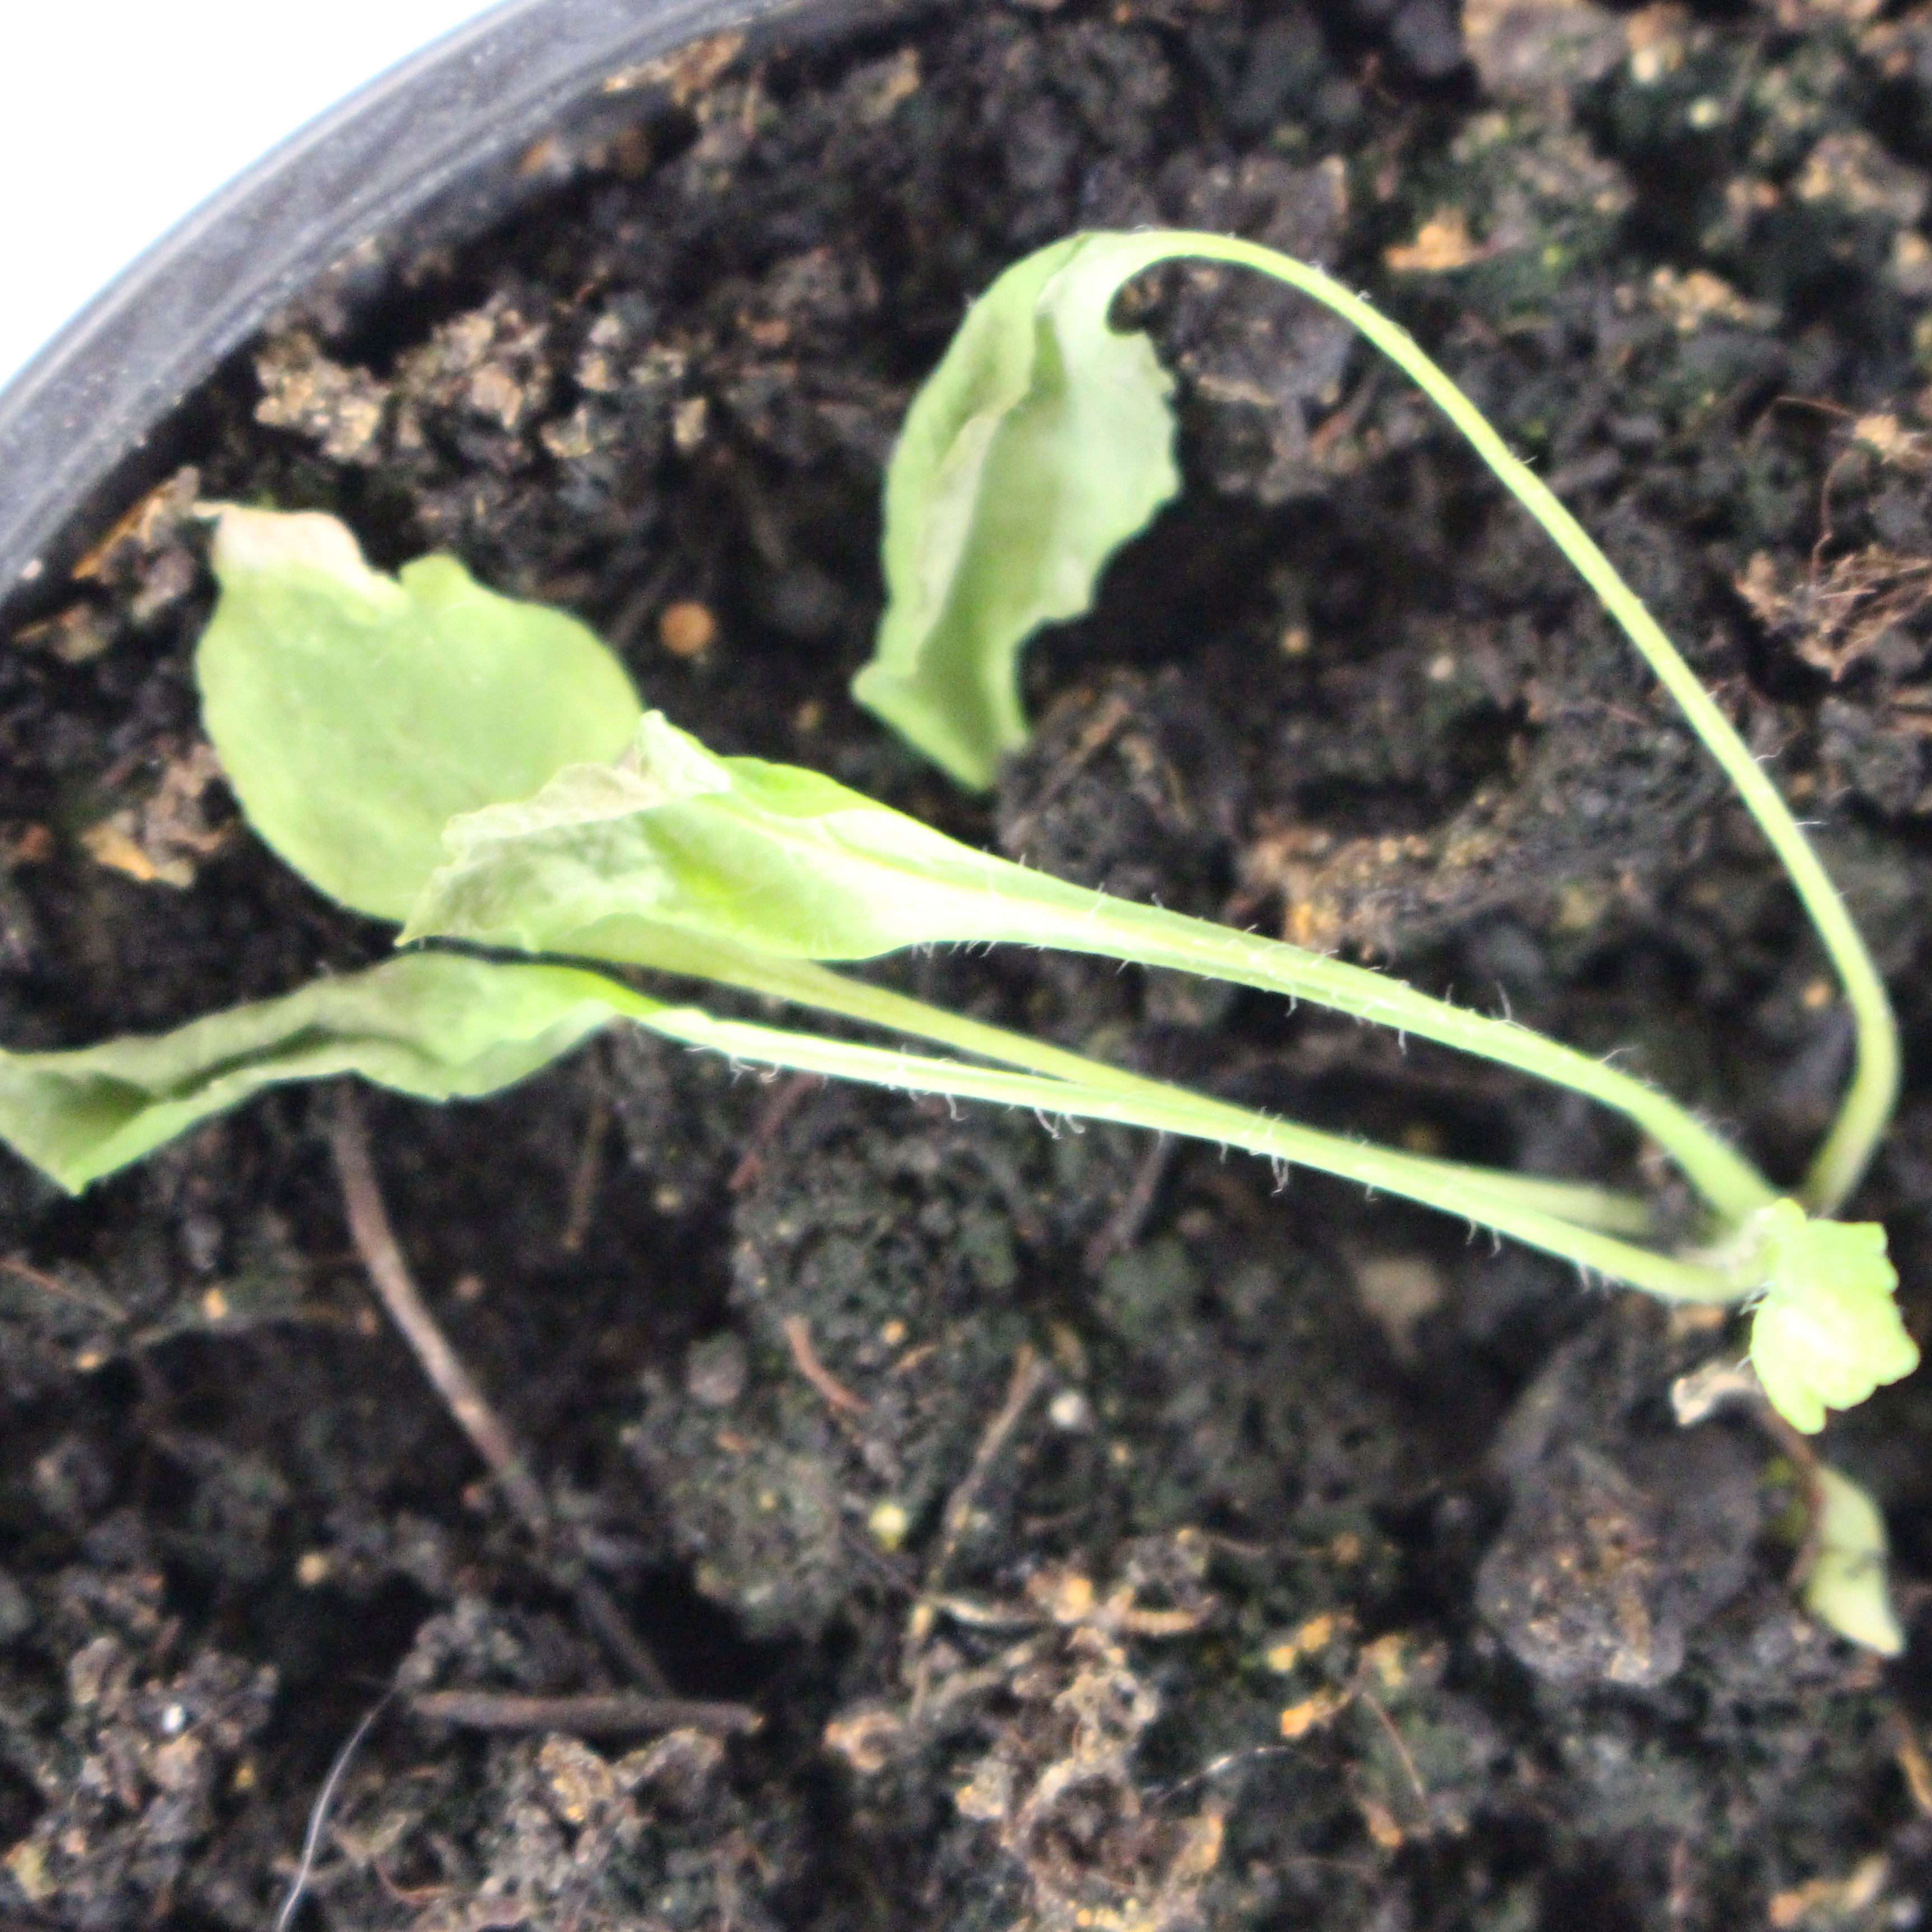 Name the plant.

Papaver rhoeas
